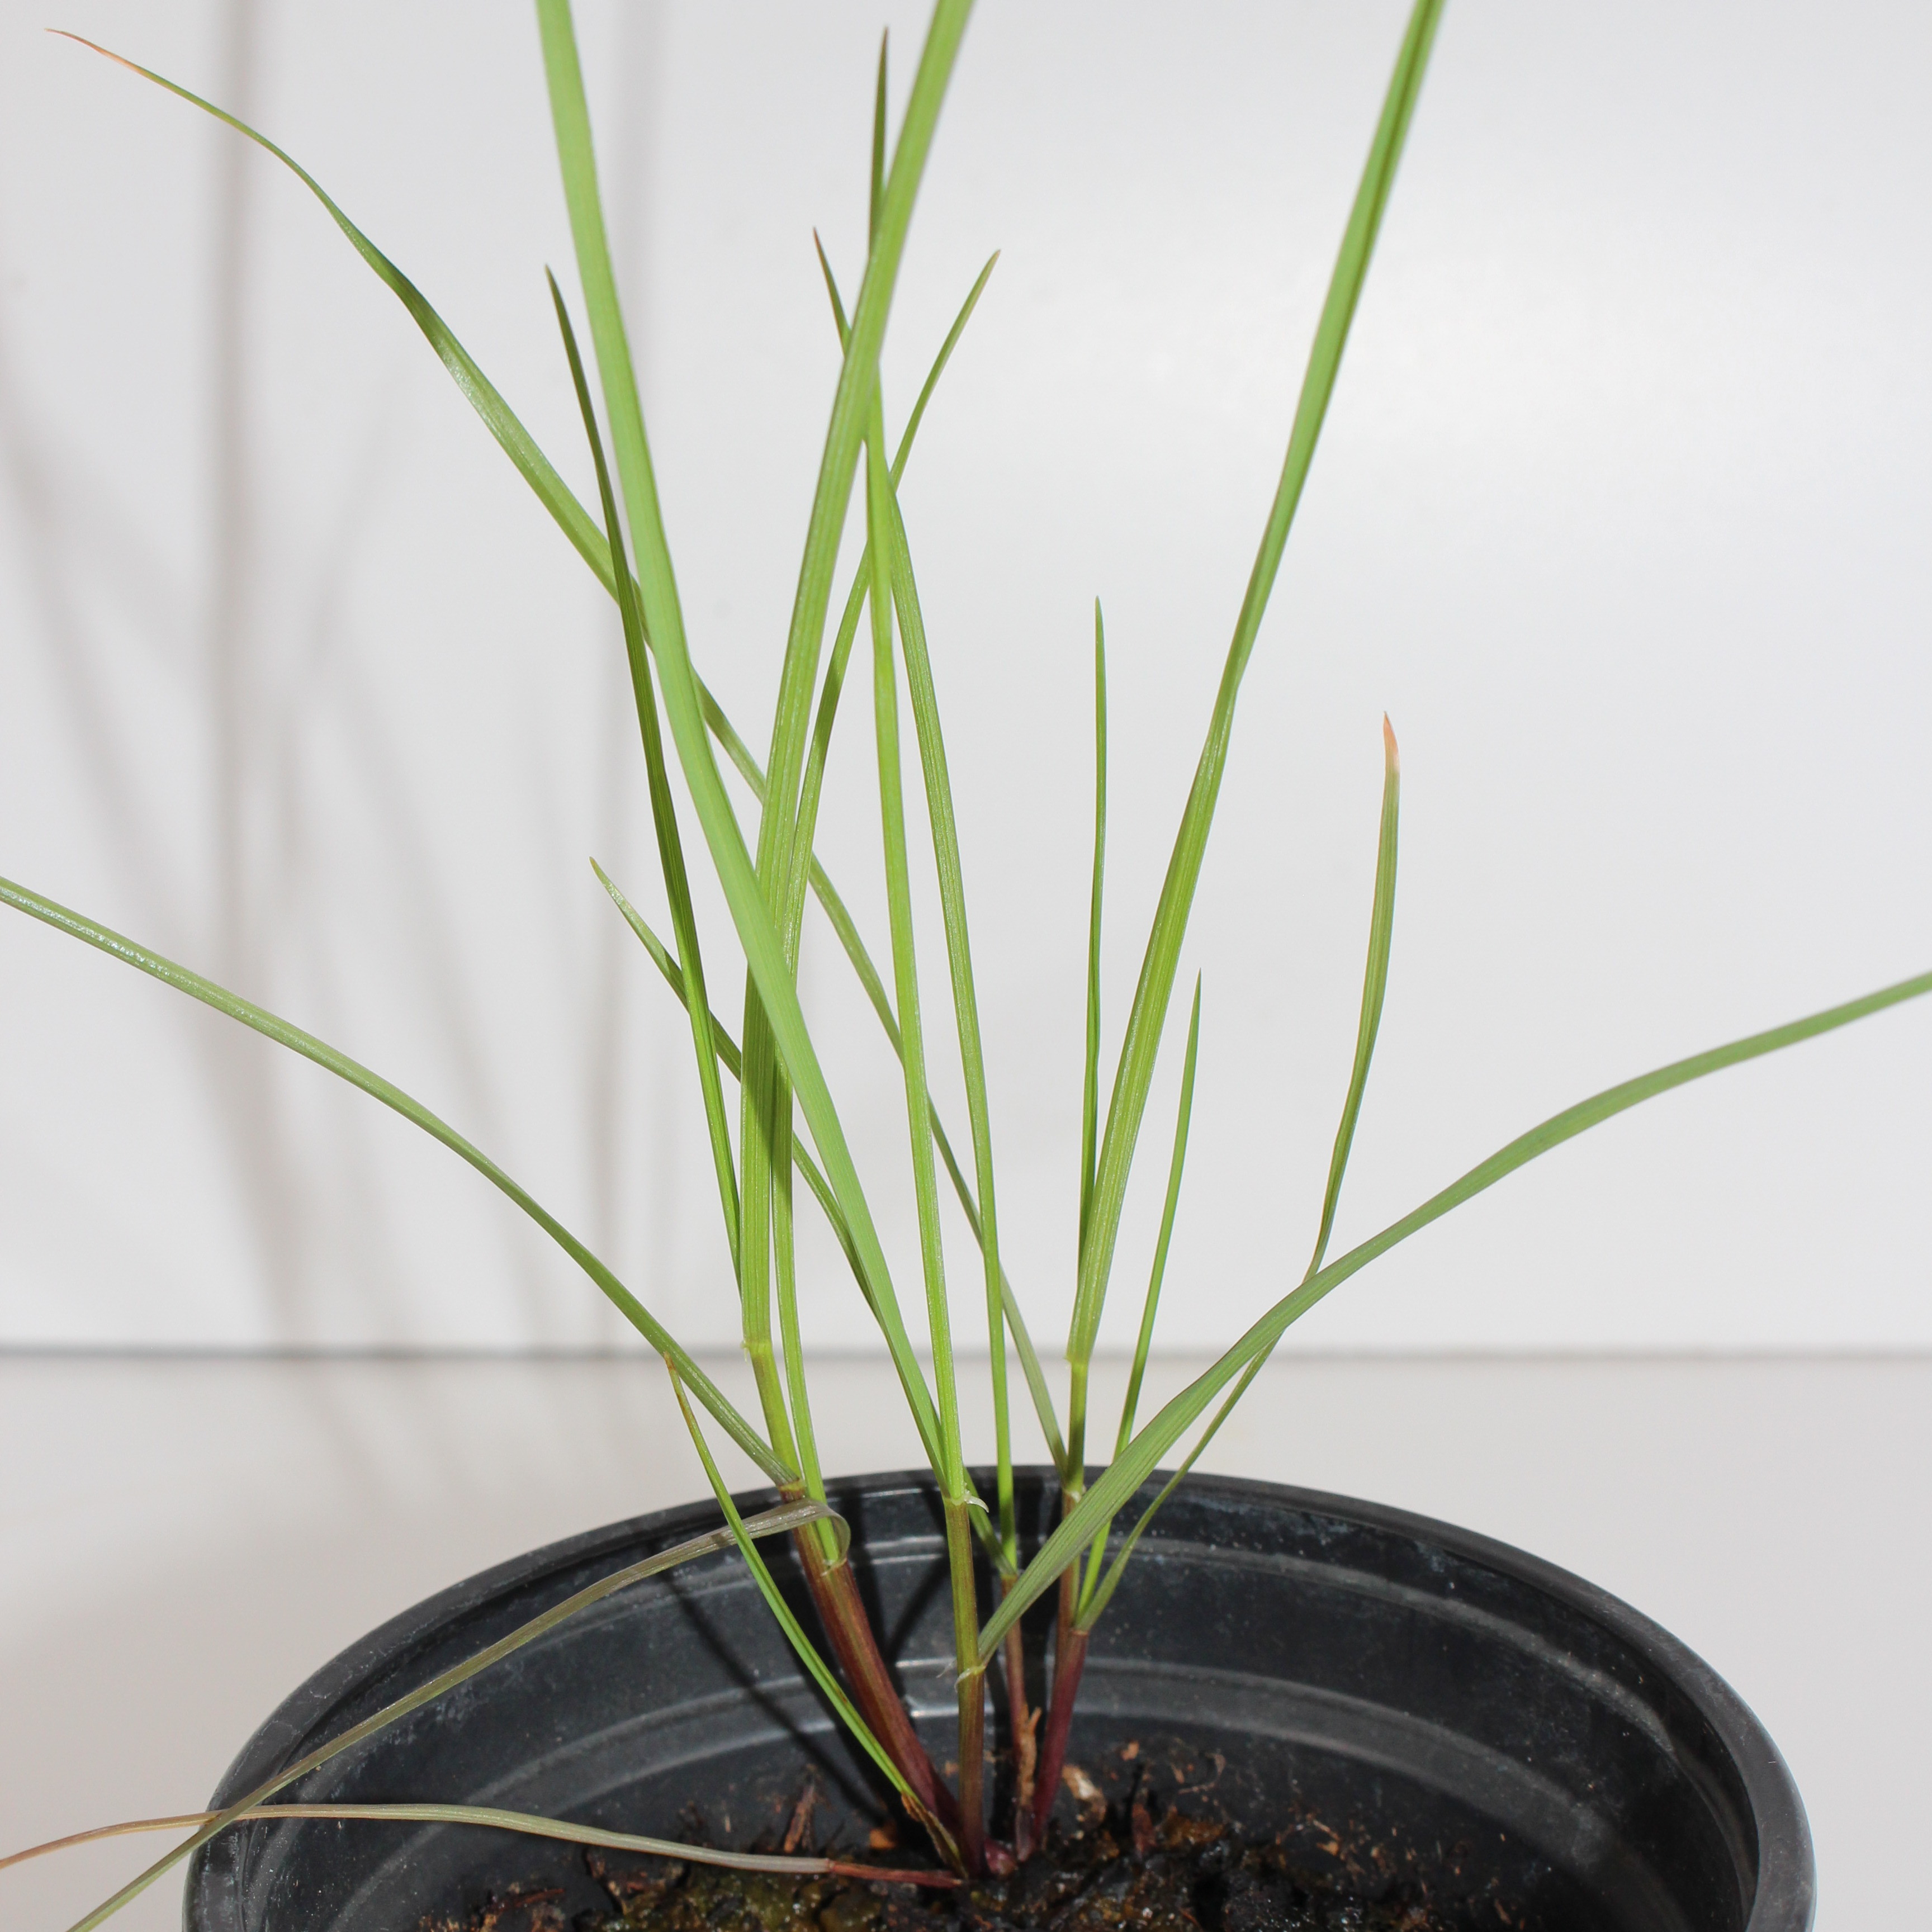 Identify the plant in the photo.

Lolium multiflorum
